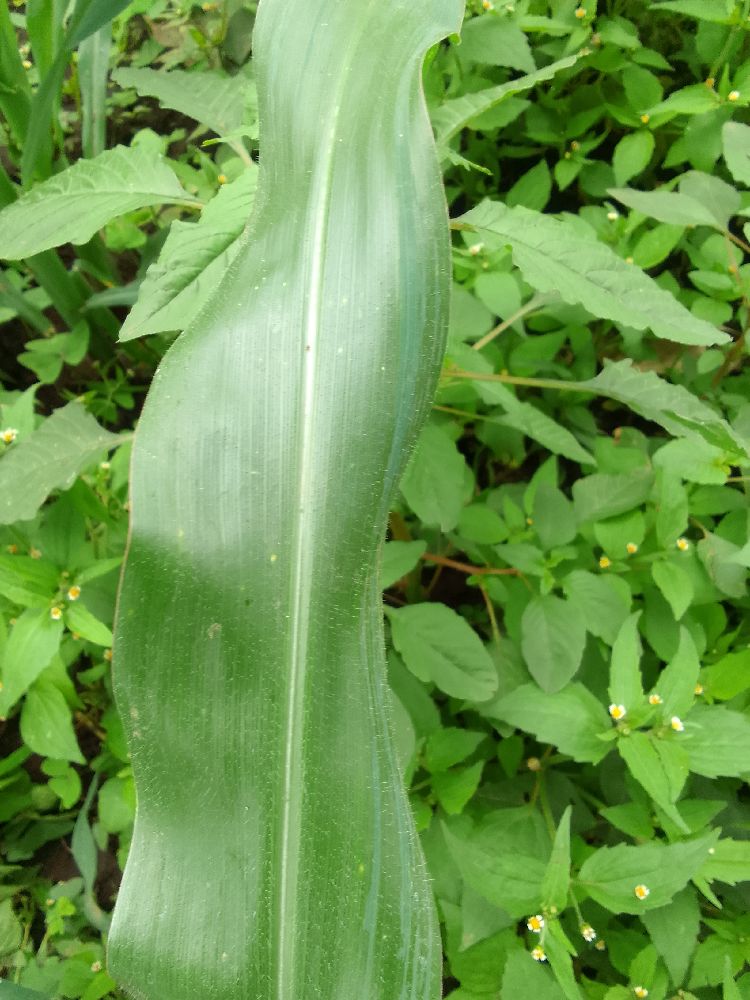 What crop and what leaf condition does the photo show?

maize, healthy
